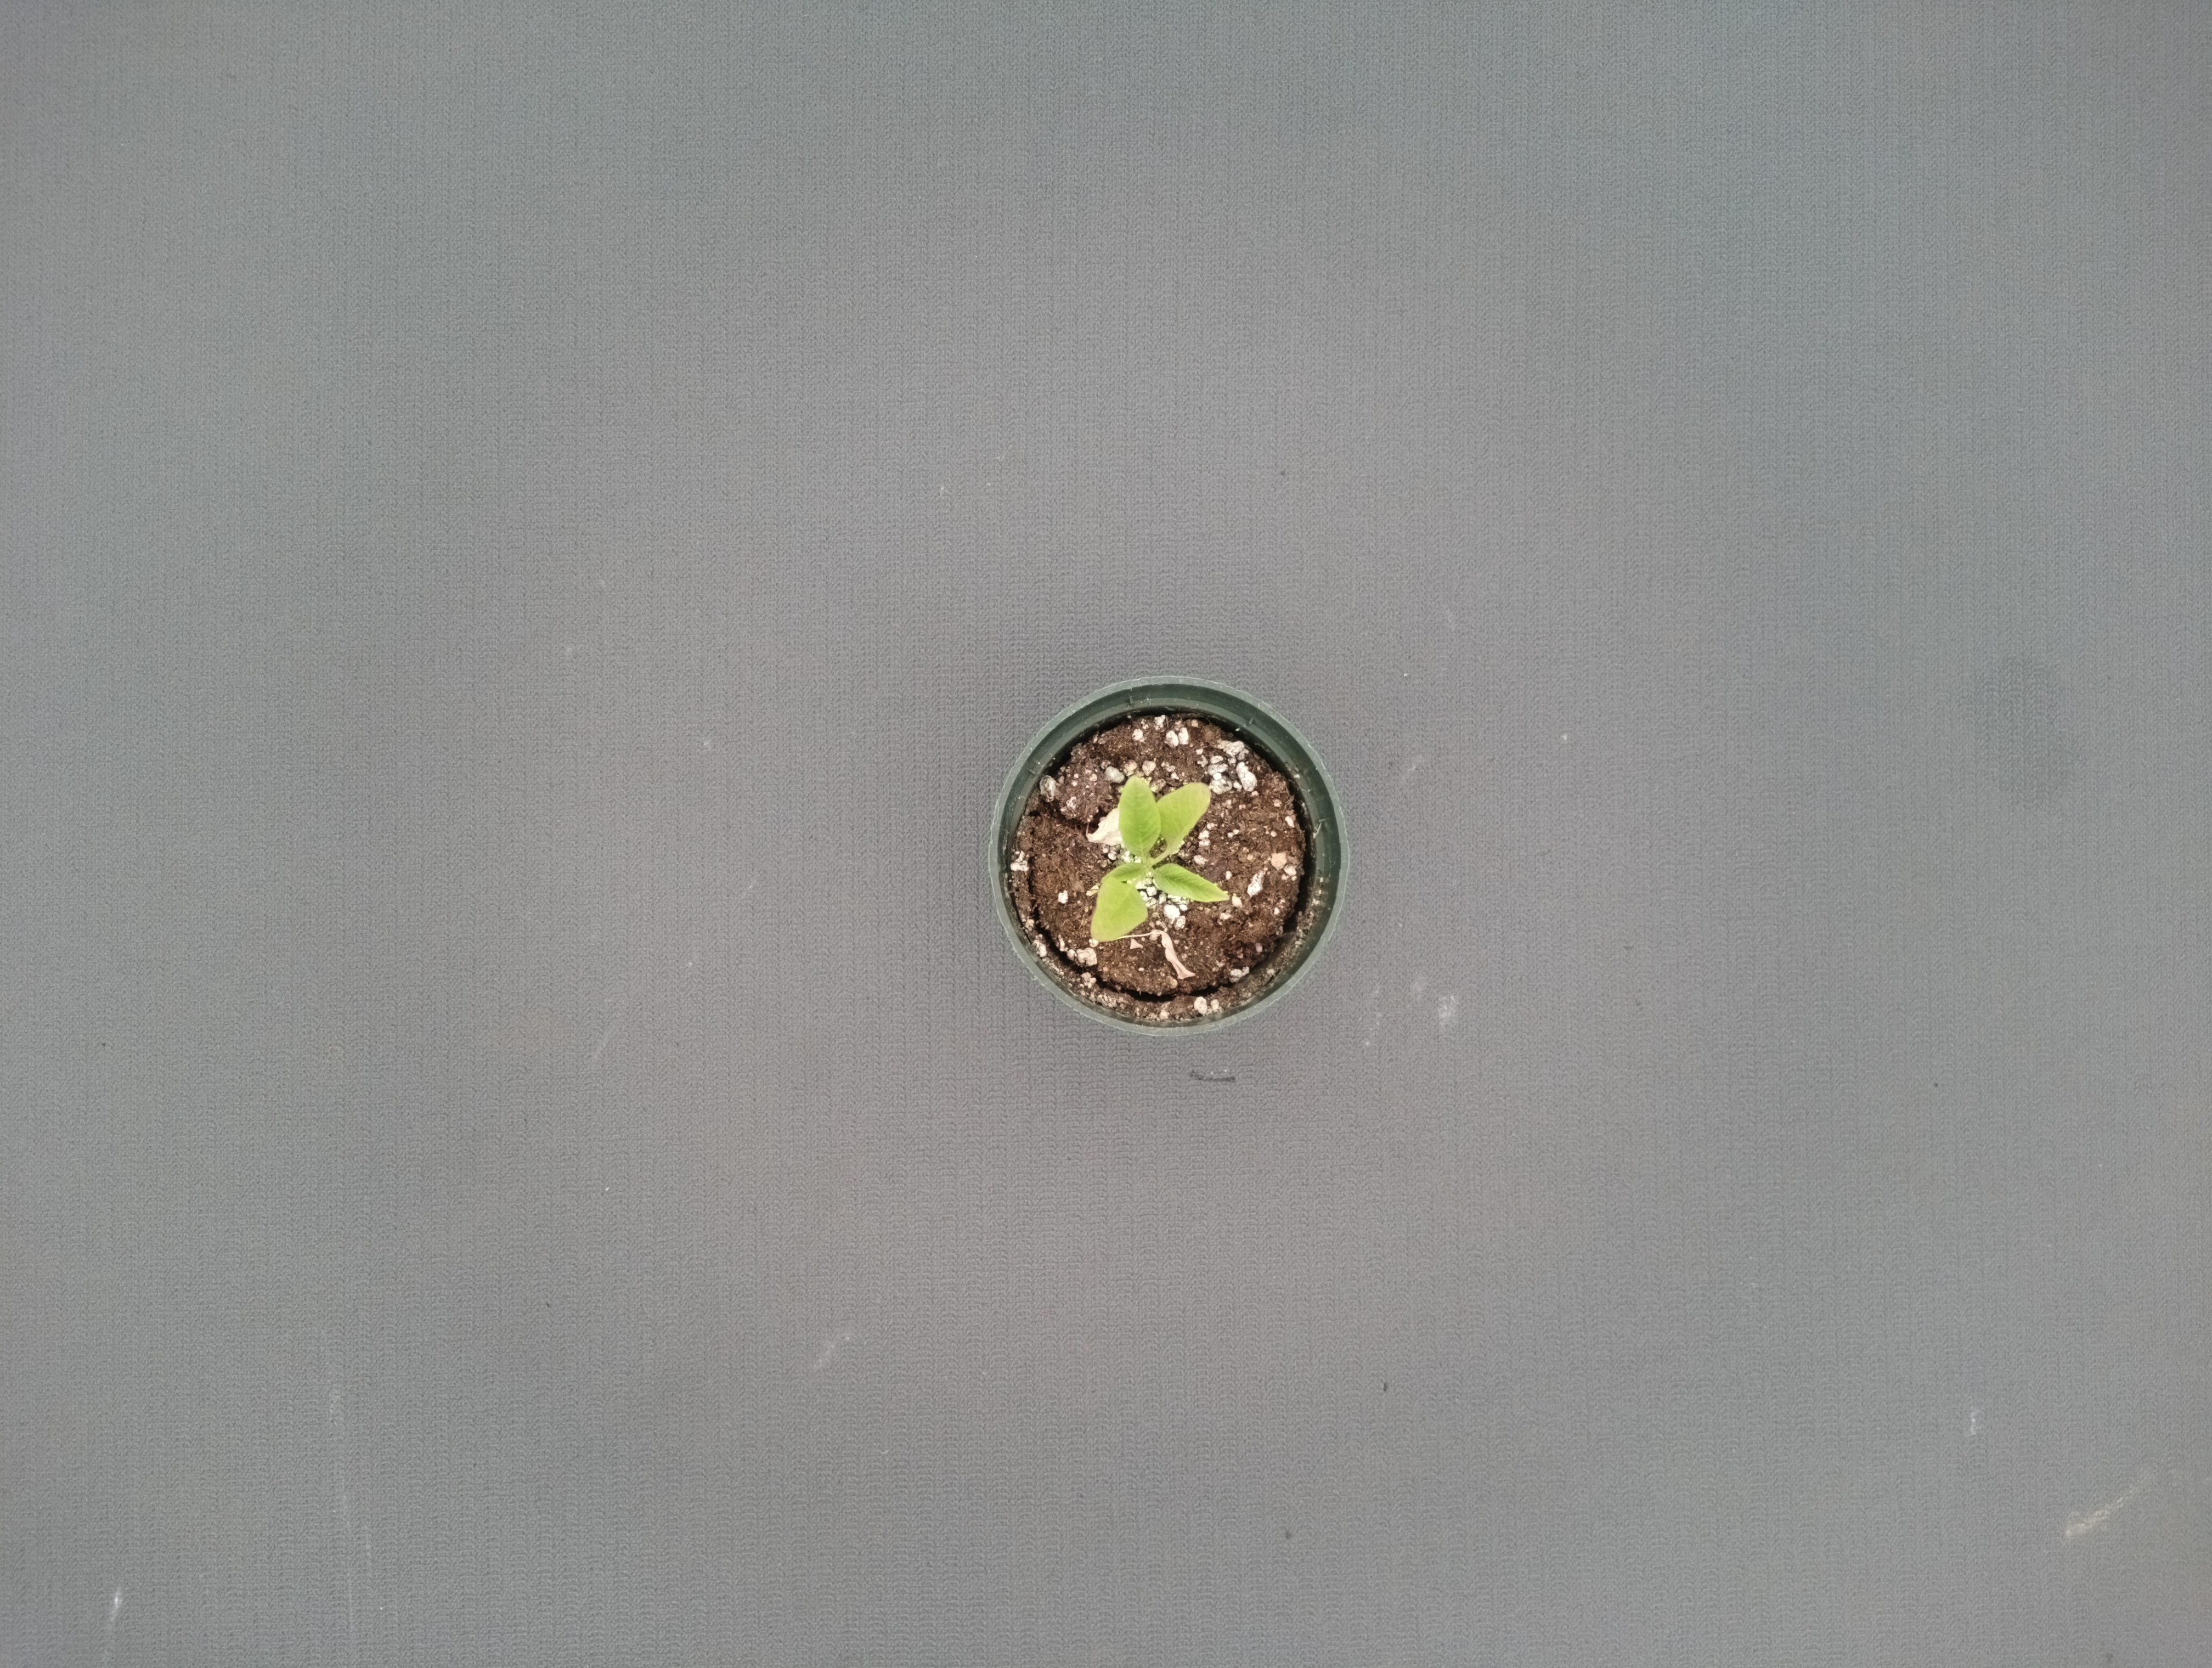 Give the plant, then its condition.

waterhemp, chlorosis only
